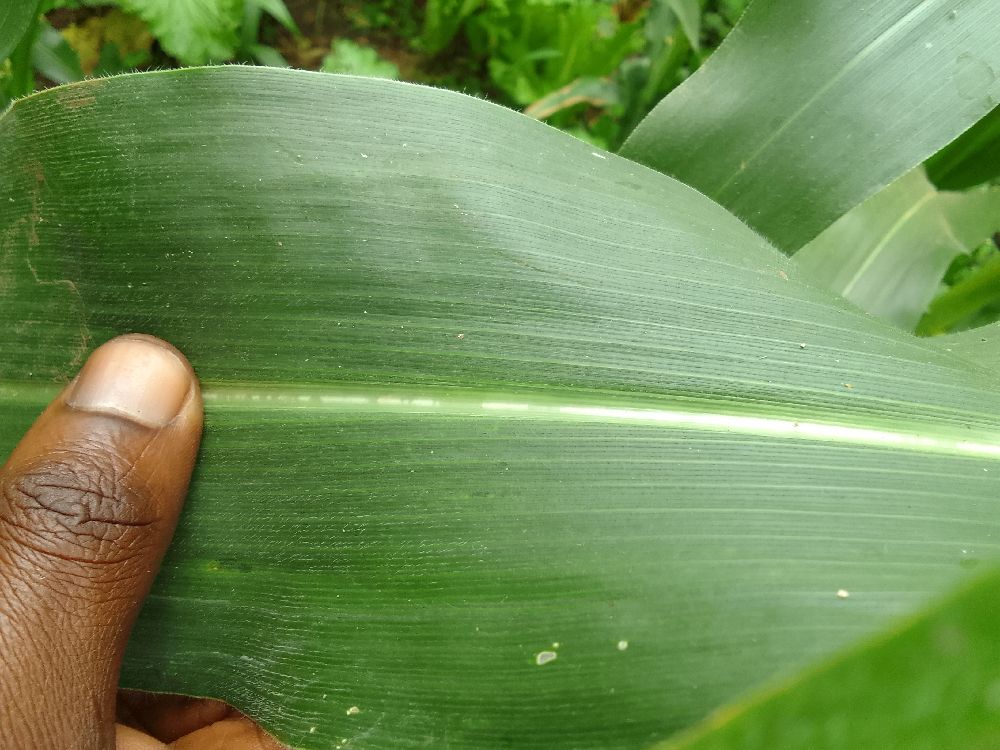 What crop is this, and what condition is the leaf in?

maize, healthy
